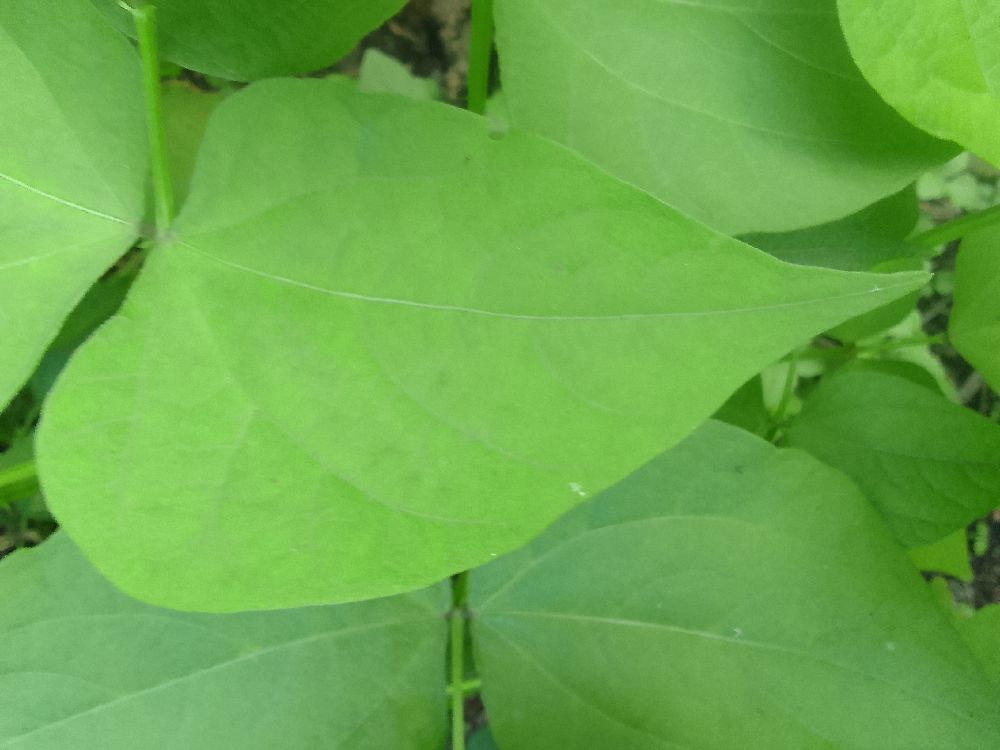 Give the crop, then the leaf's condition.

common bean, healthy
